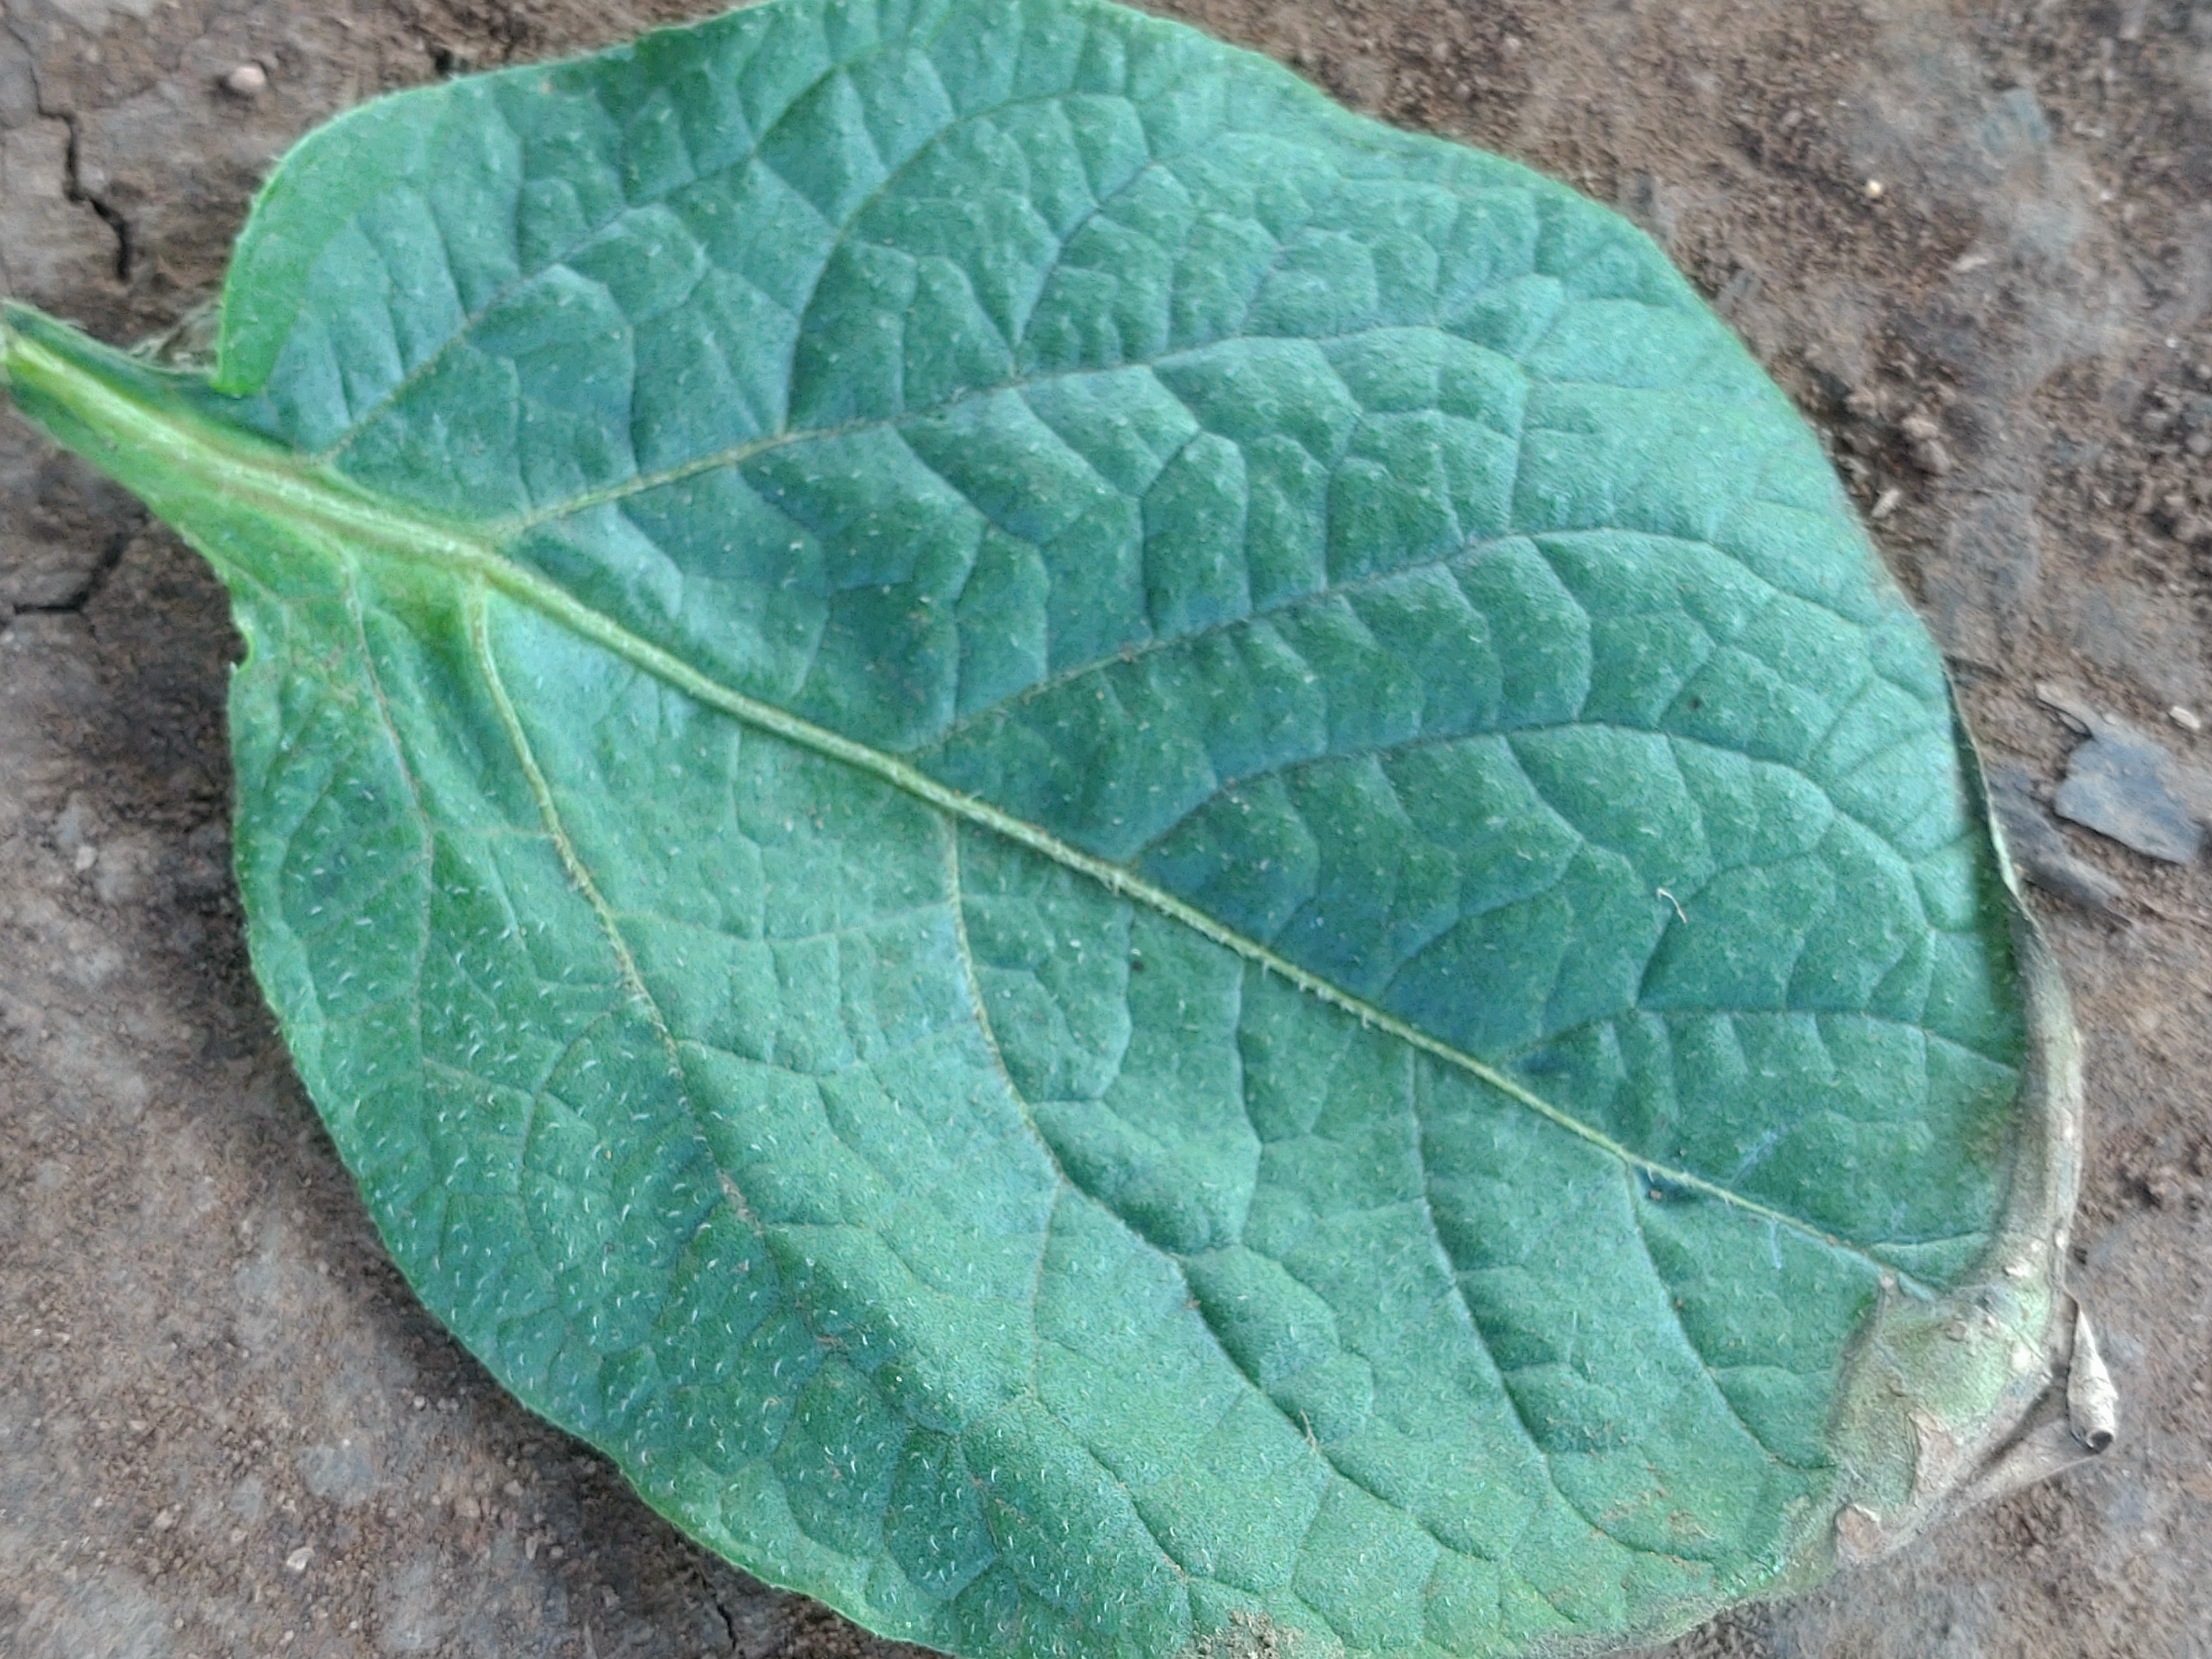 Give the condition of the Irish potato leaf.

early blight
